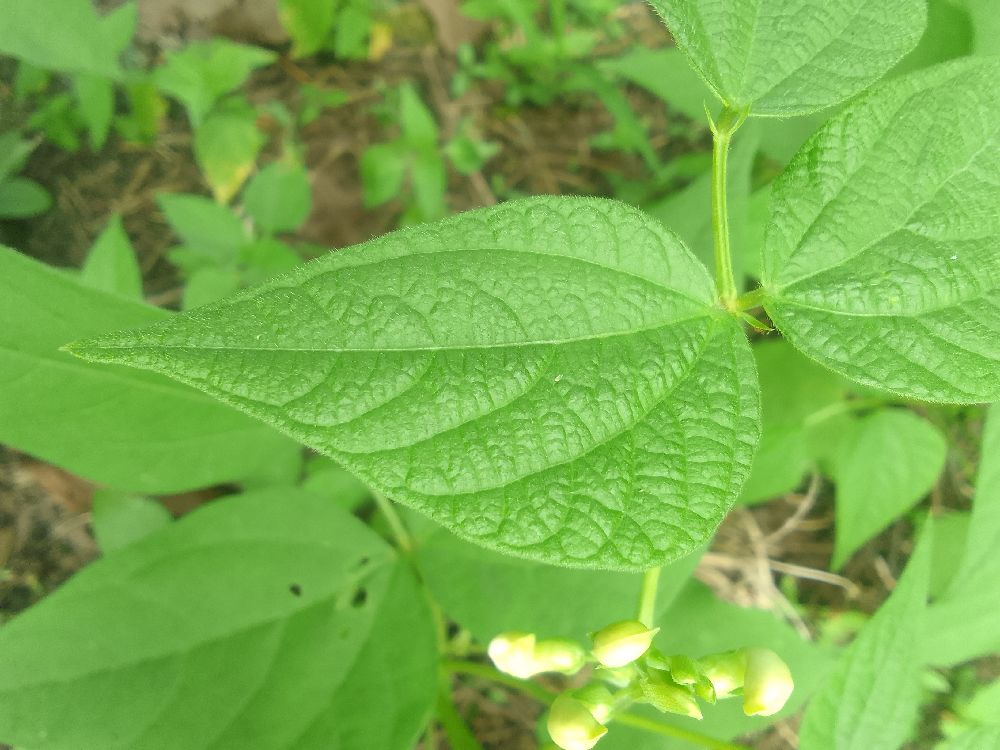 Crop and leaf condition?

common bean, healthy
